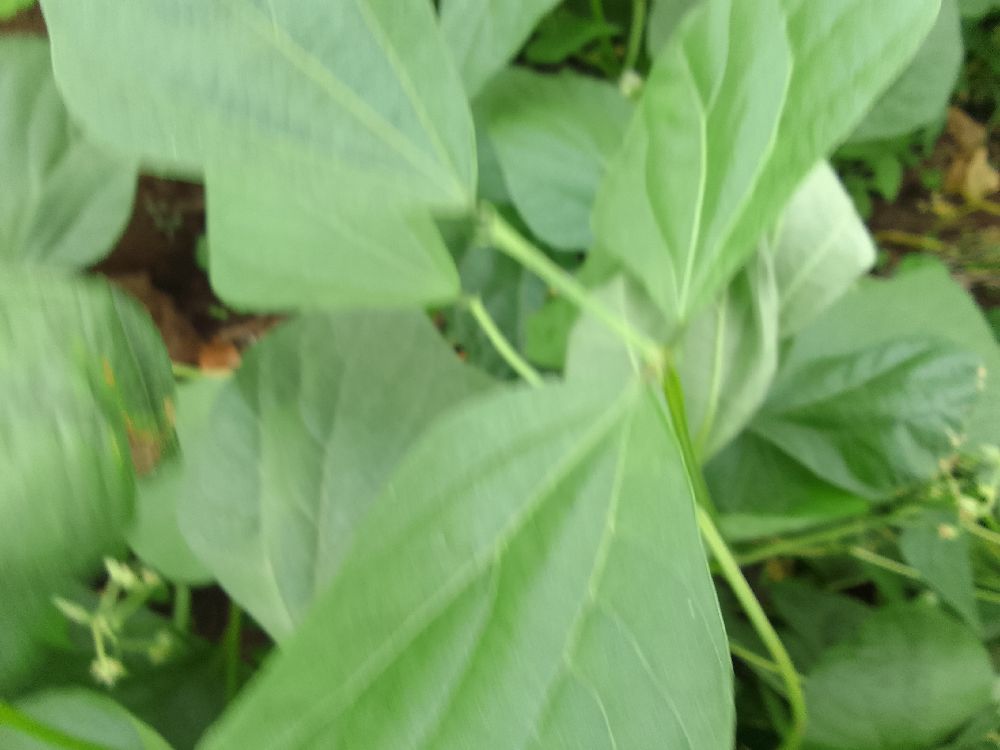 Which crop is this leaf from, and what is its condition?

common bean, healthy
